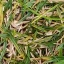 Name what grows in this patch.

grass
